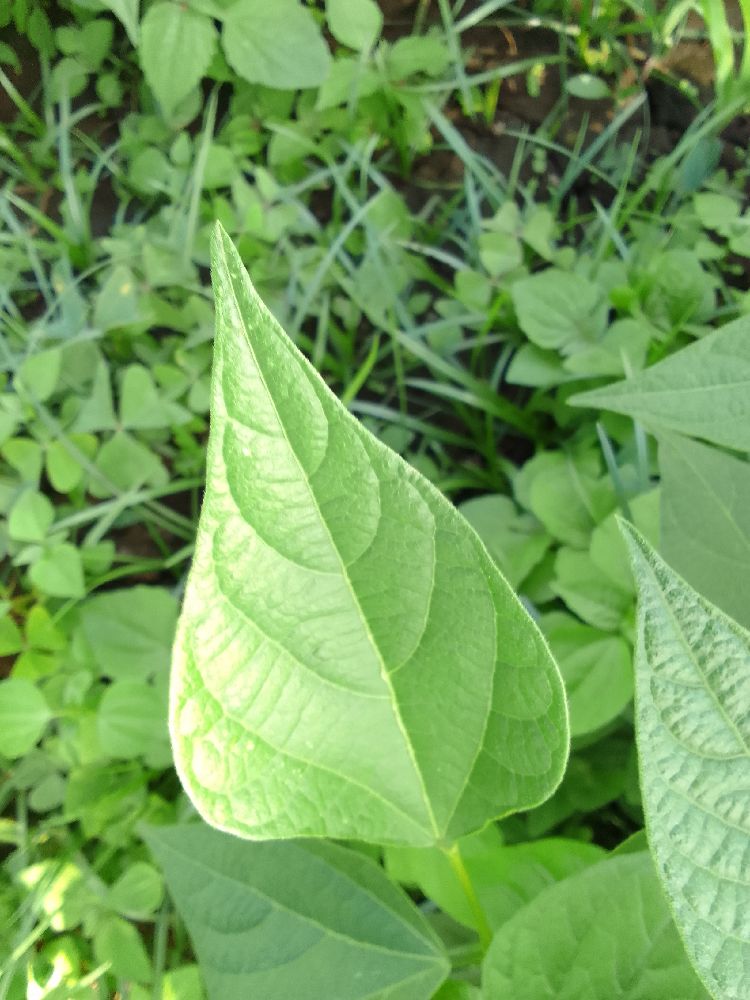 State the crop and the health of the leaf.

common bean, healthy
